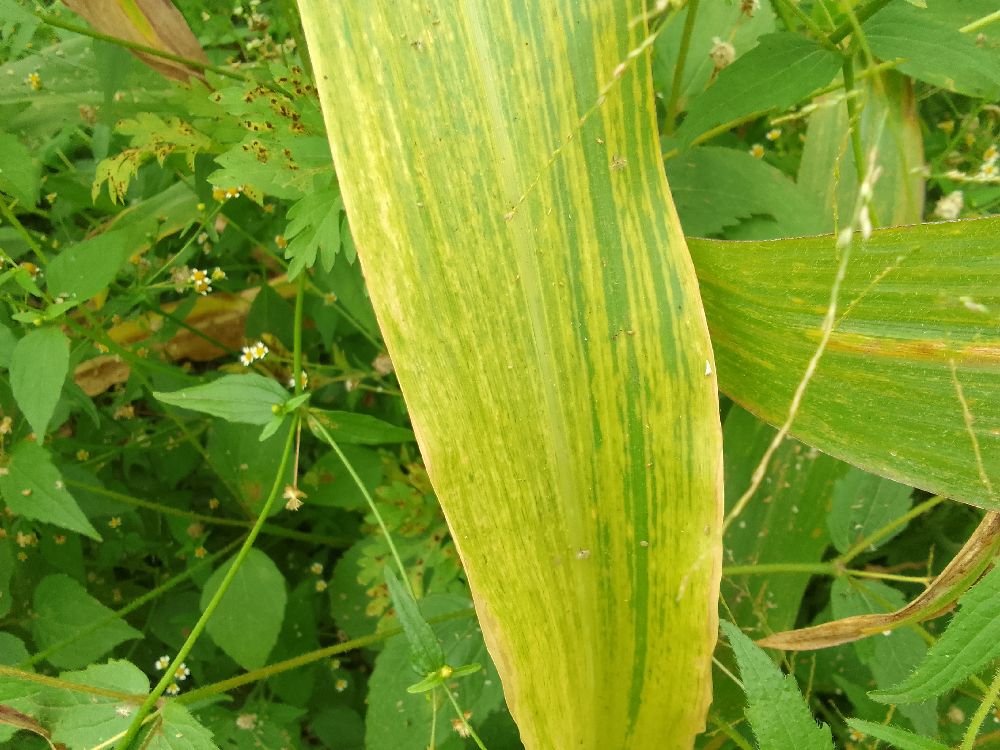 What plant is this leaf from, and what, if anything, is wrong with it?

maize, maize lethal necrosis
